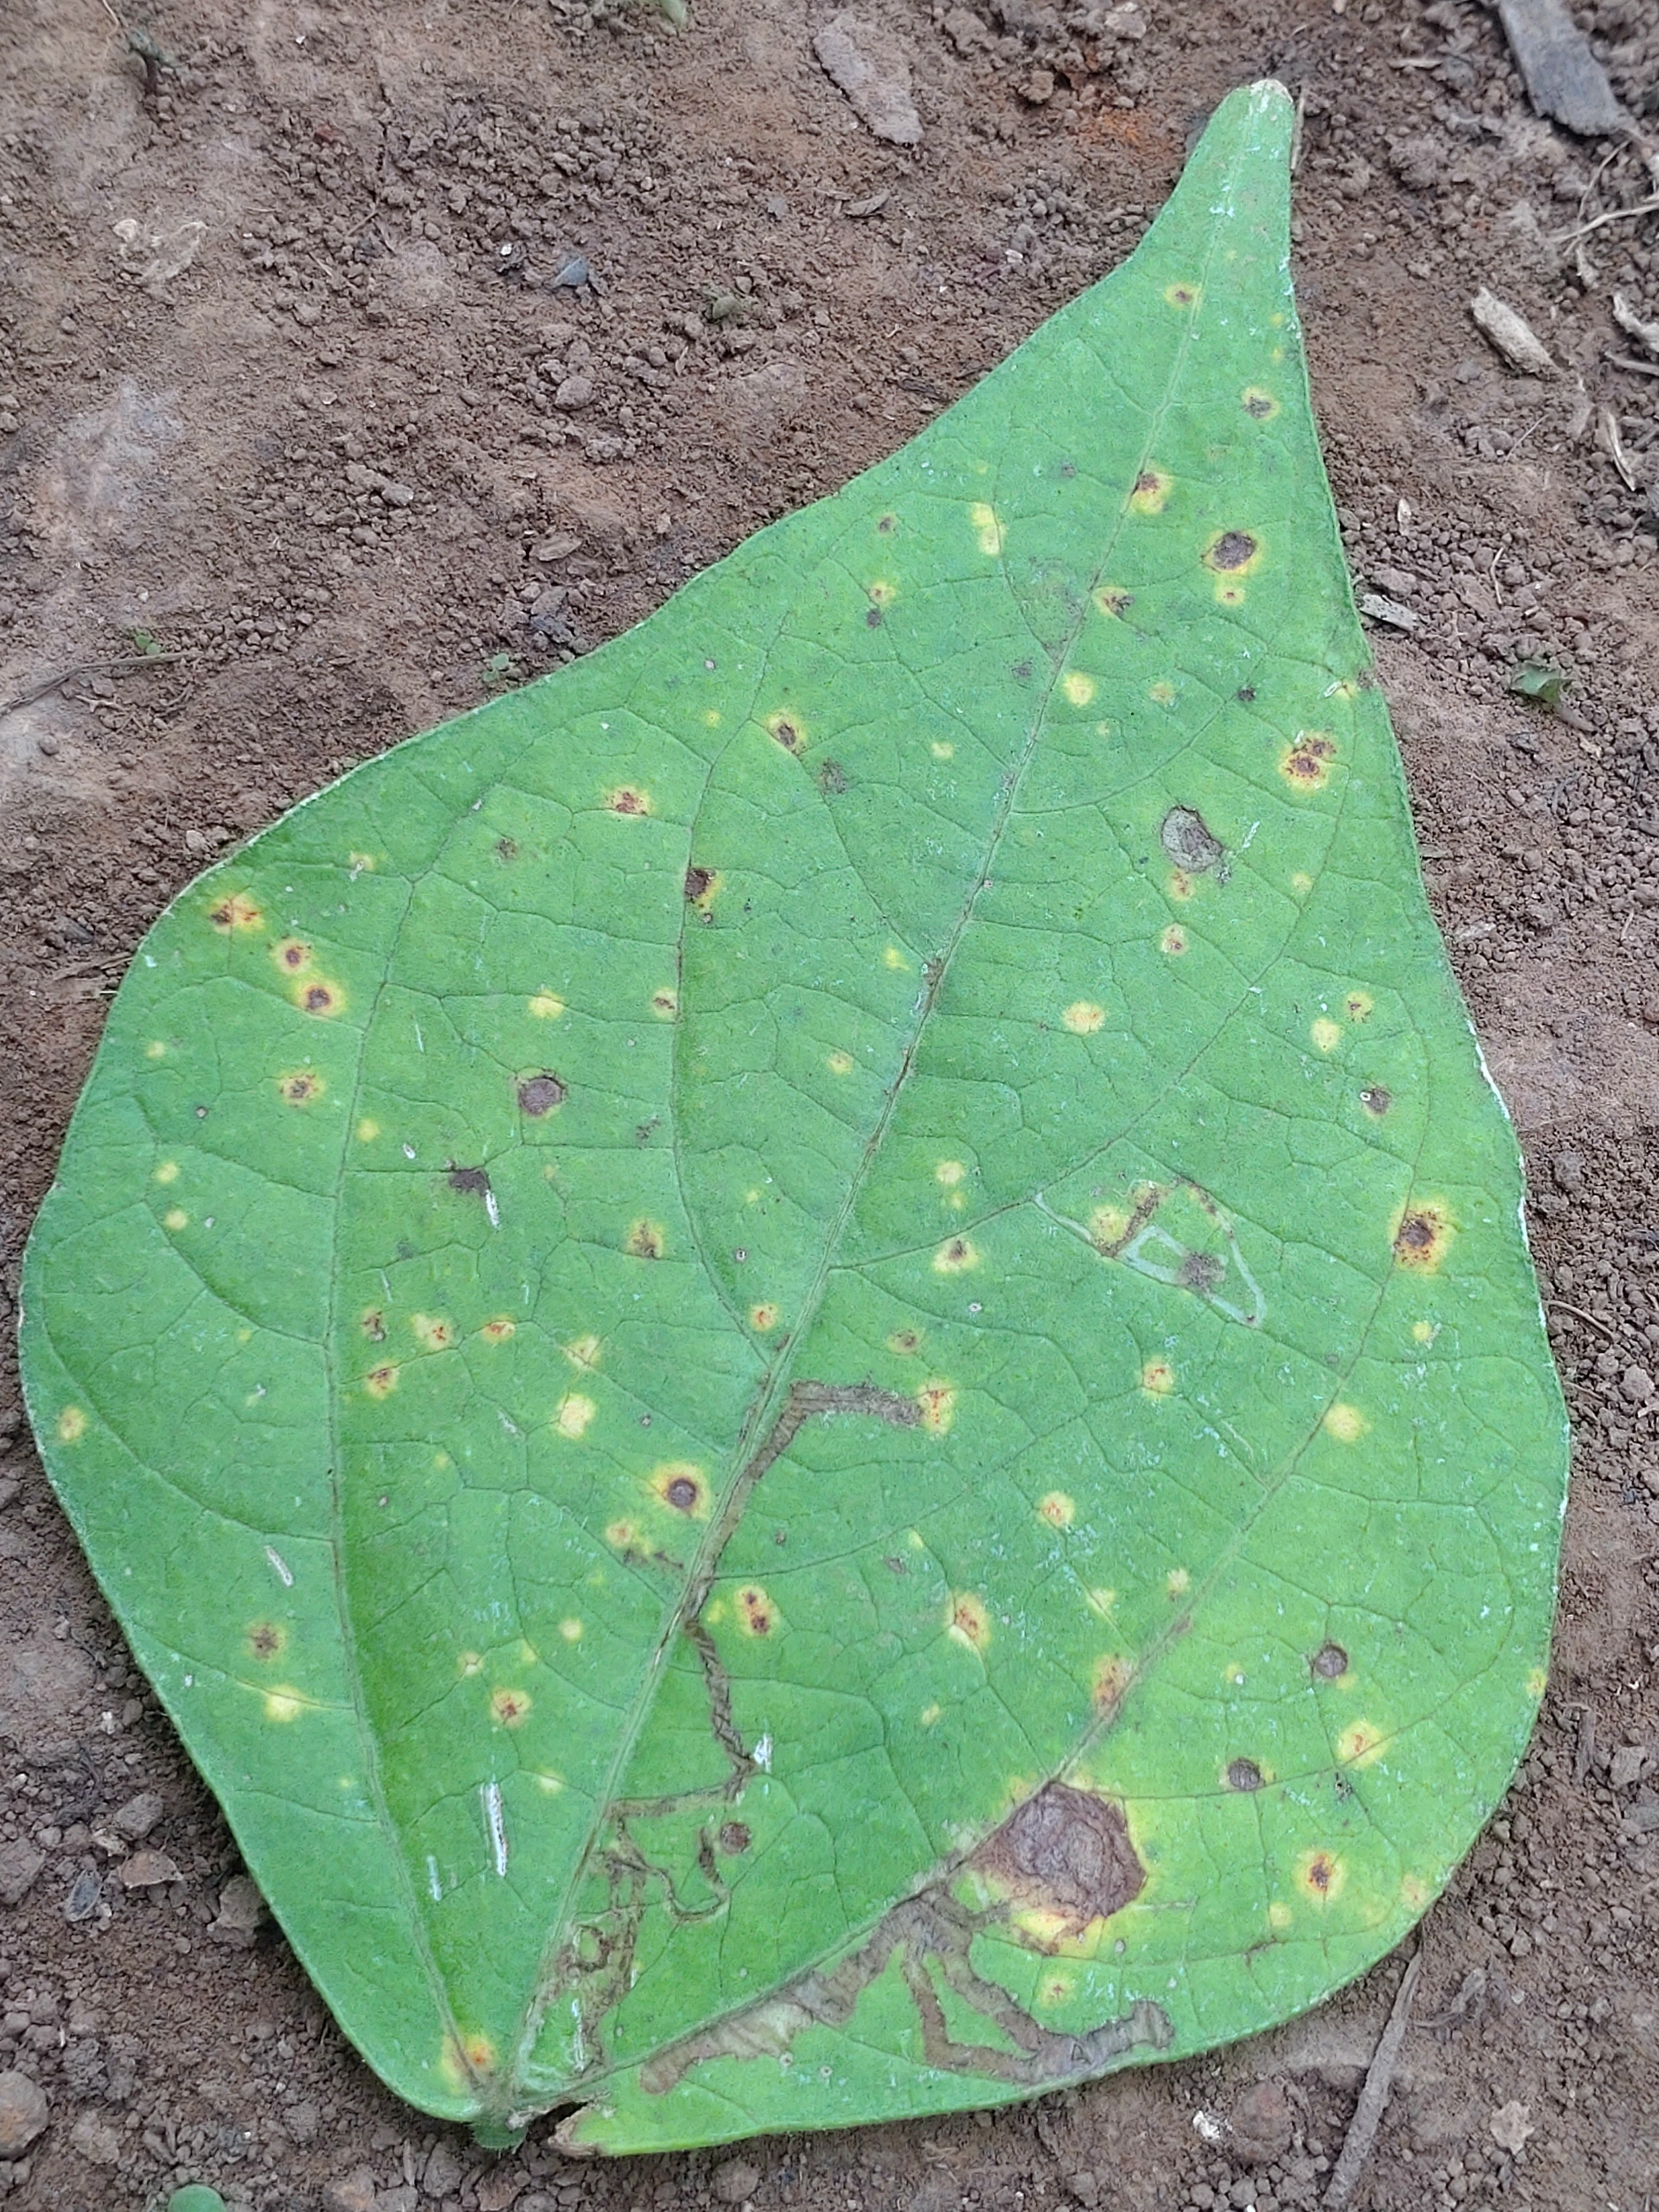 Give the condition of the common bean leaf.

rust
